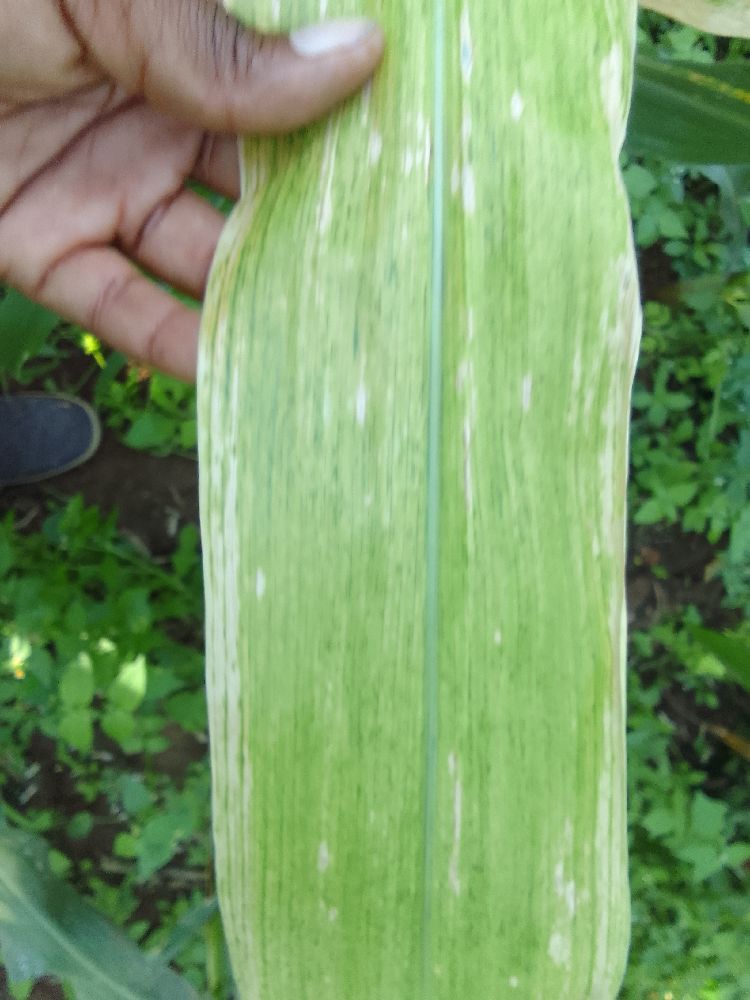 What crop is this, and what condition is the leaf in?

maize, maize lethal necrosis
